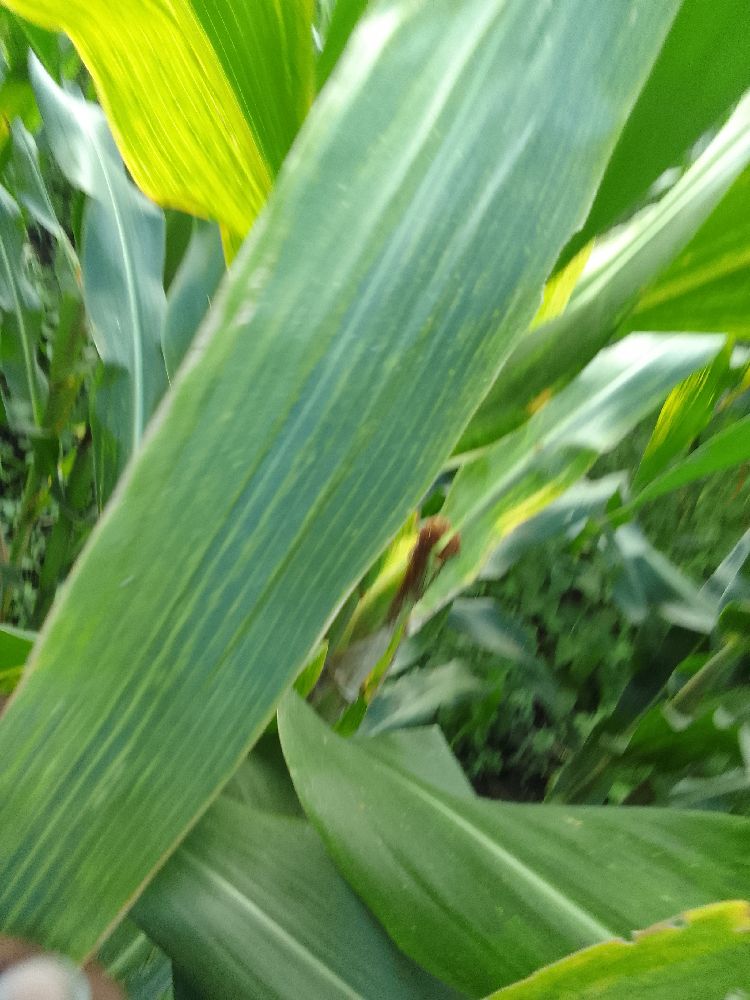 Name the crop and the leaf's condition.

maize, maize lethal necrosis
